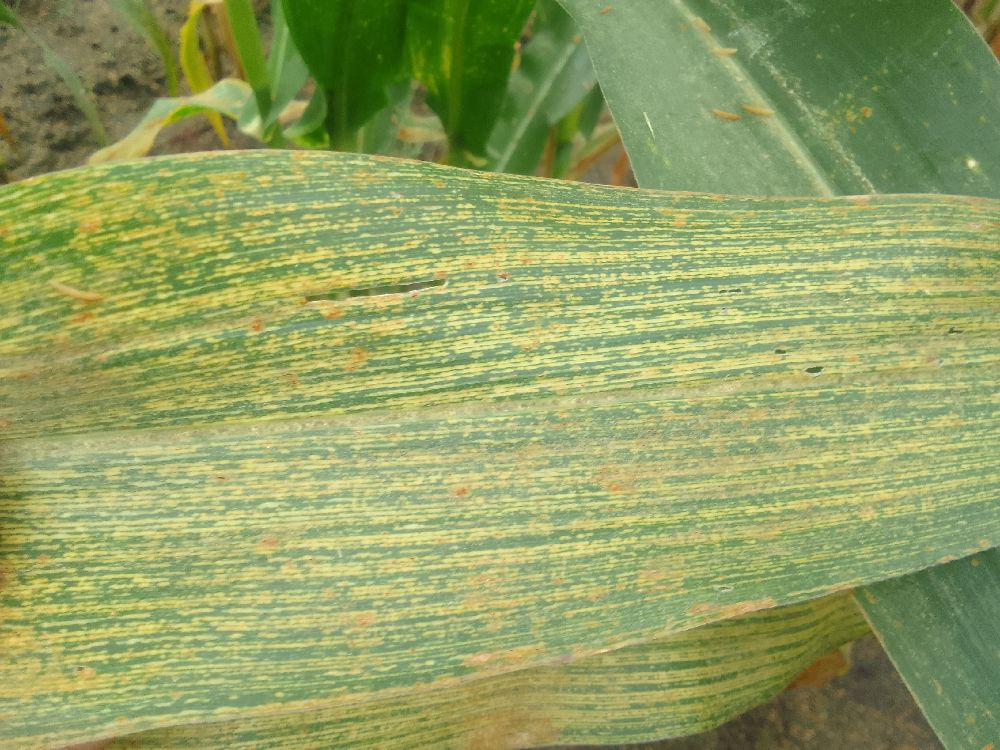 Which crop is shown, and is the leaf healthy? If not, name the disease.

maize, maize streak virus
